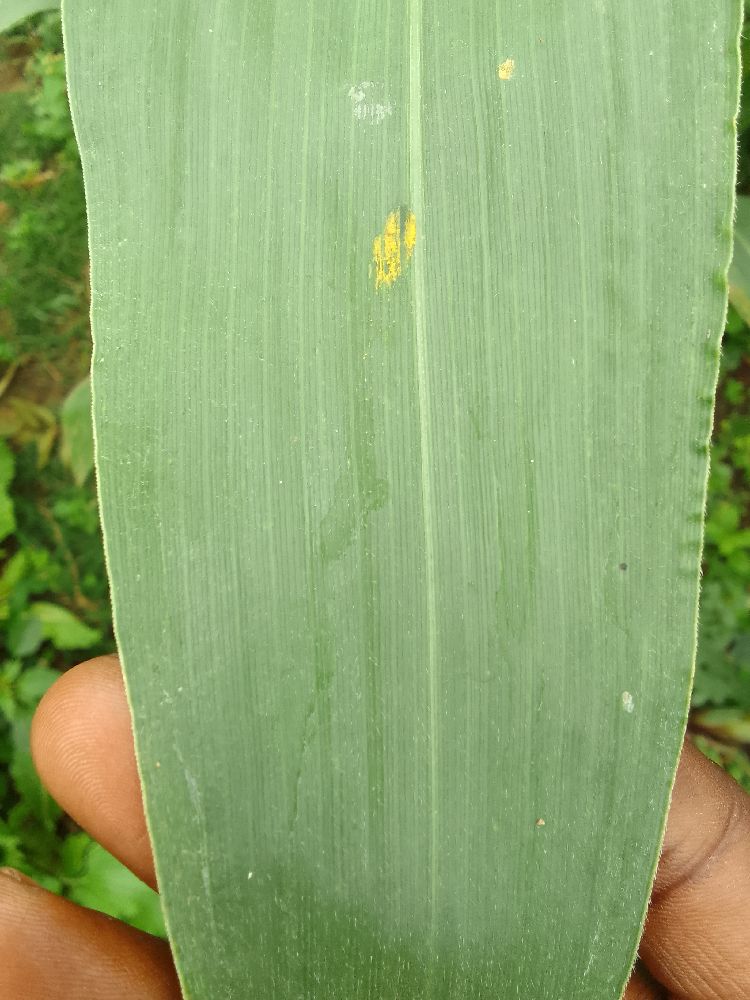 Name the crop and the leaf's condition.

maize, healthy
